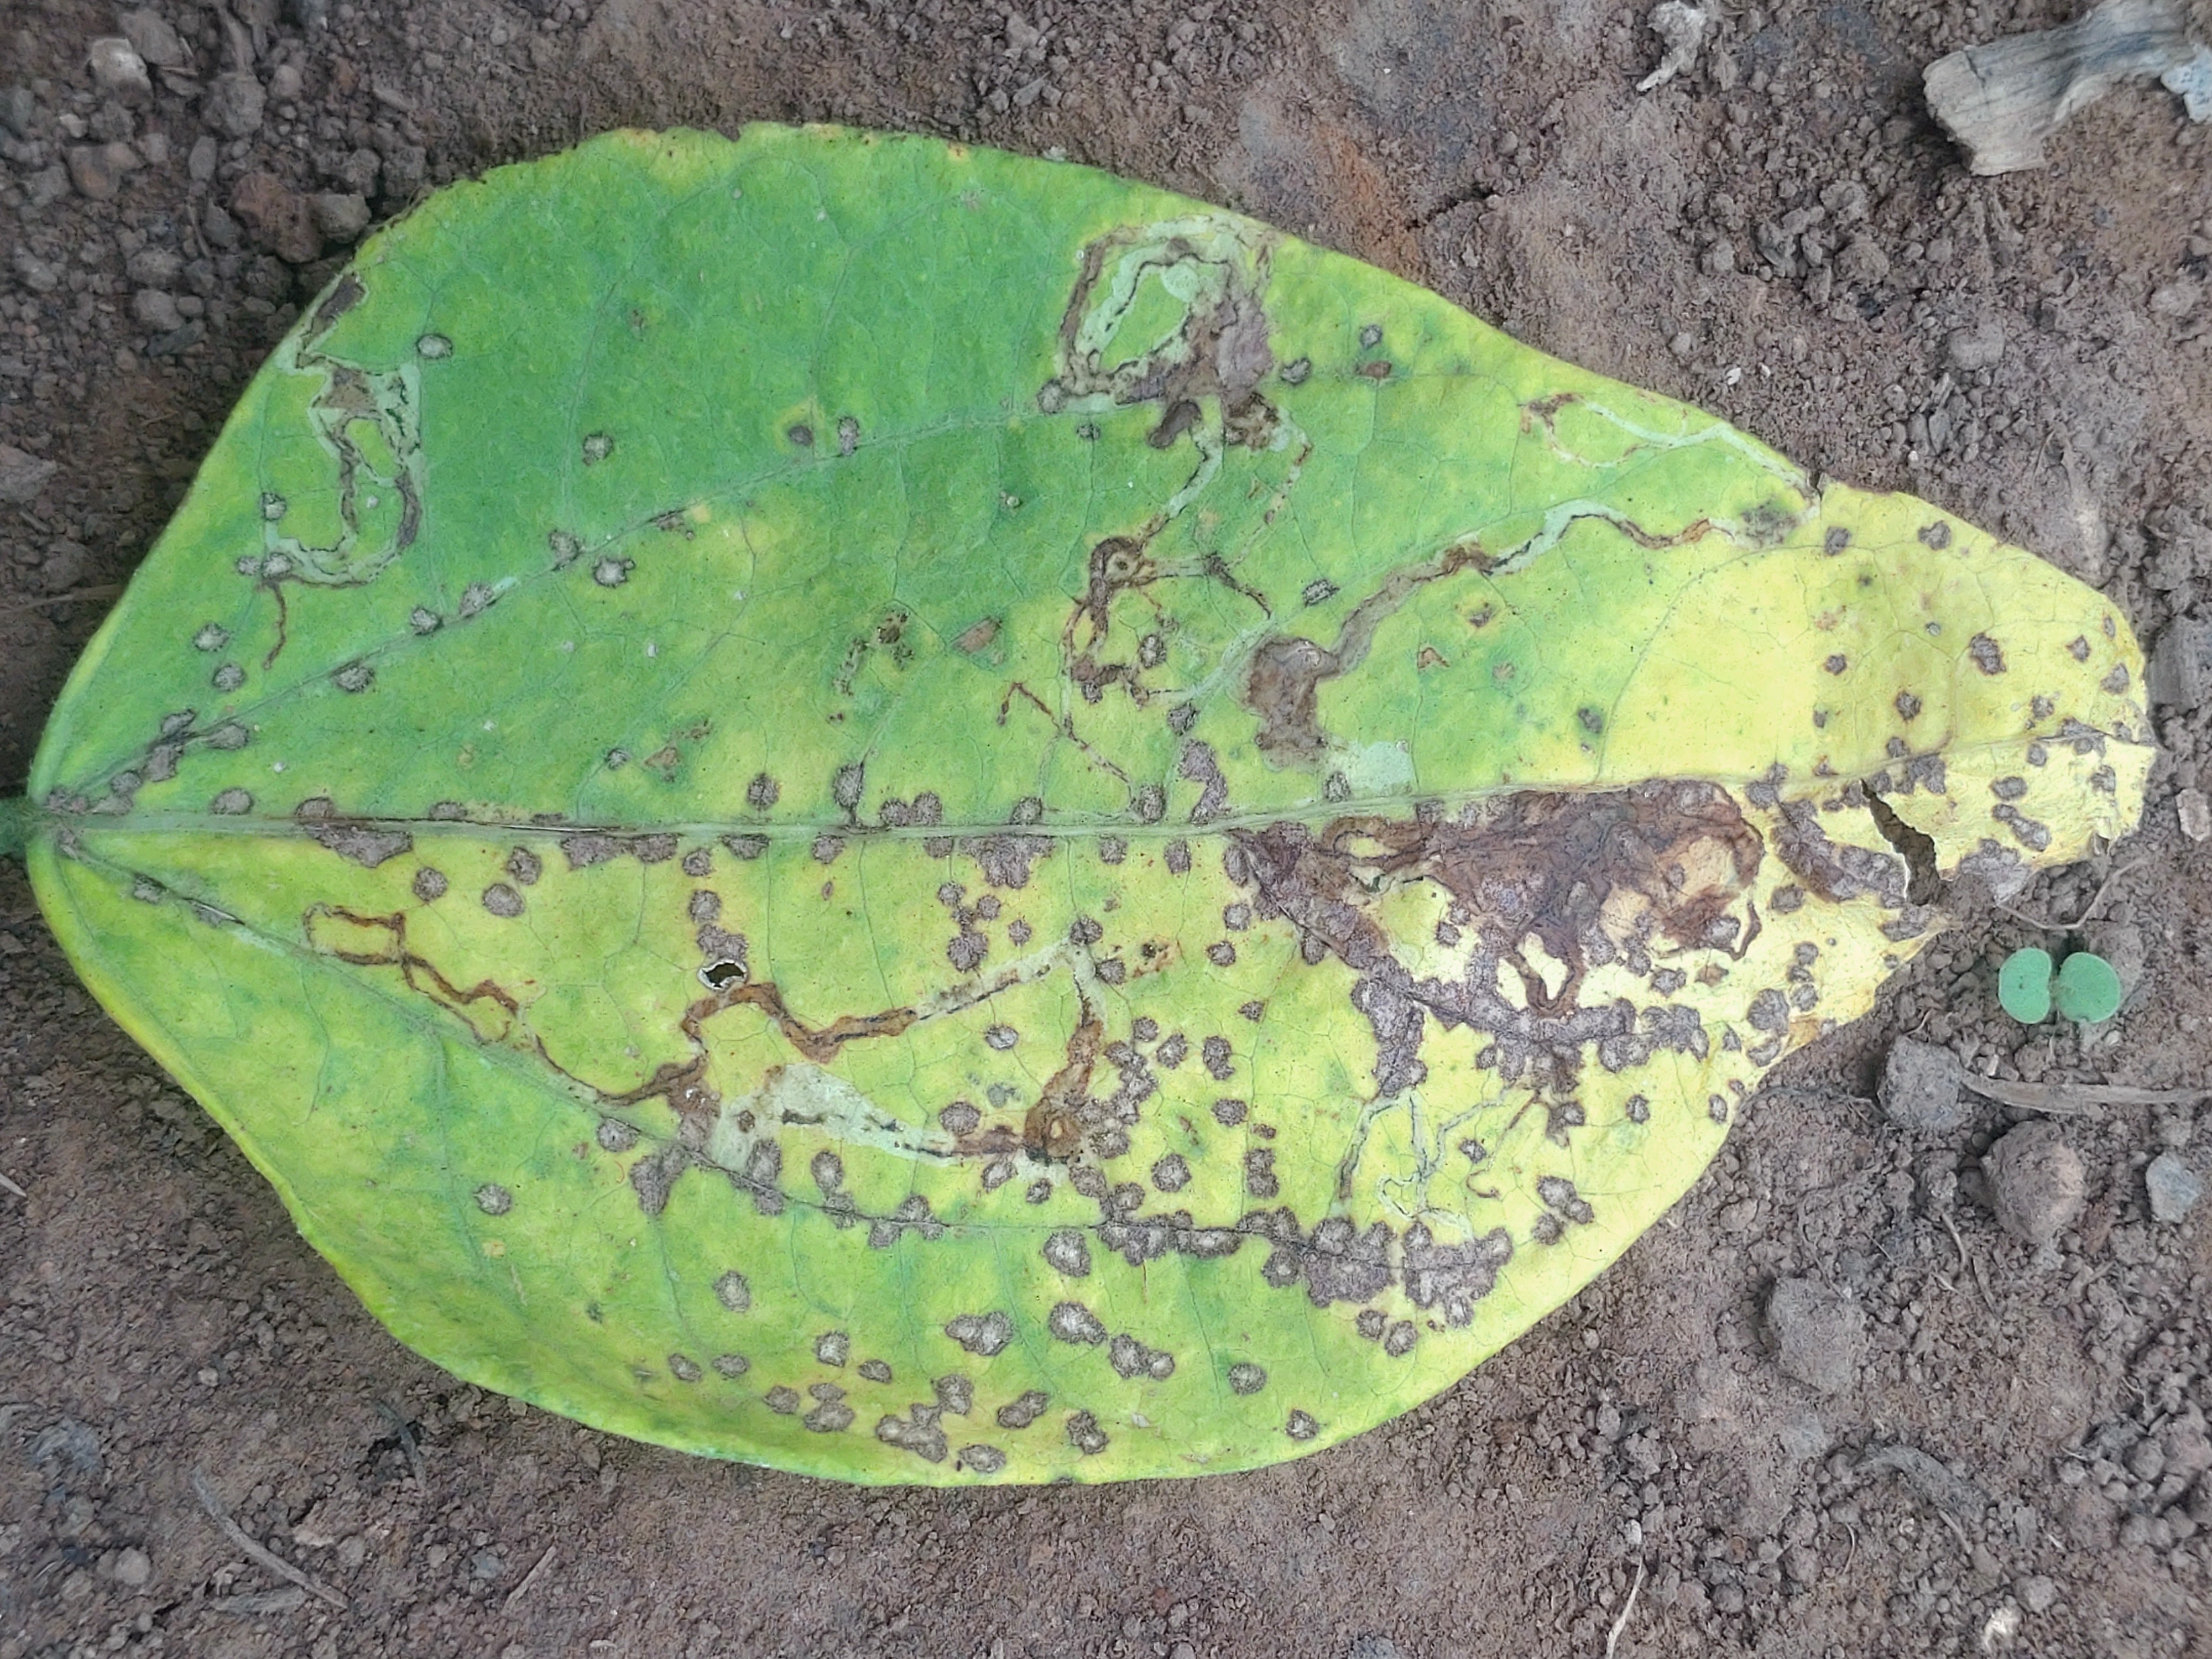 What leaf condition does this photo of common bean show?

anthracnose
